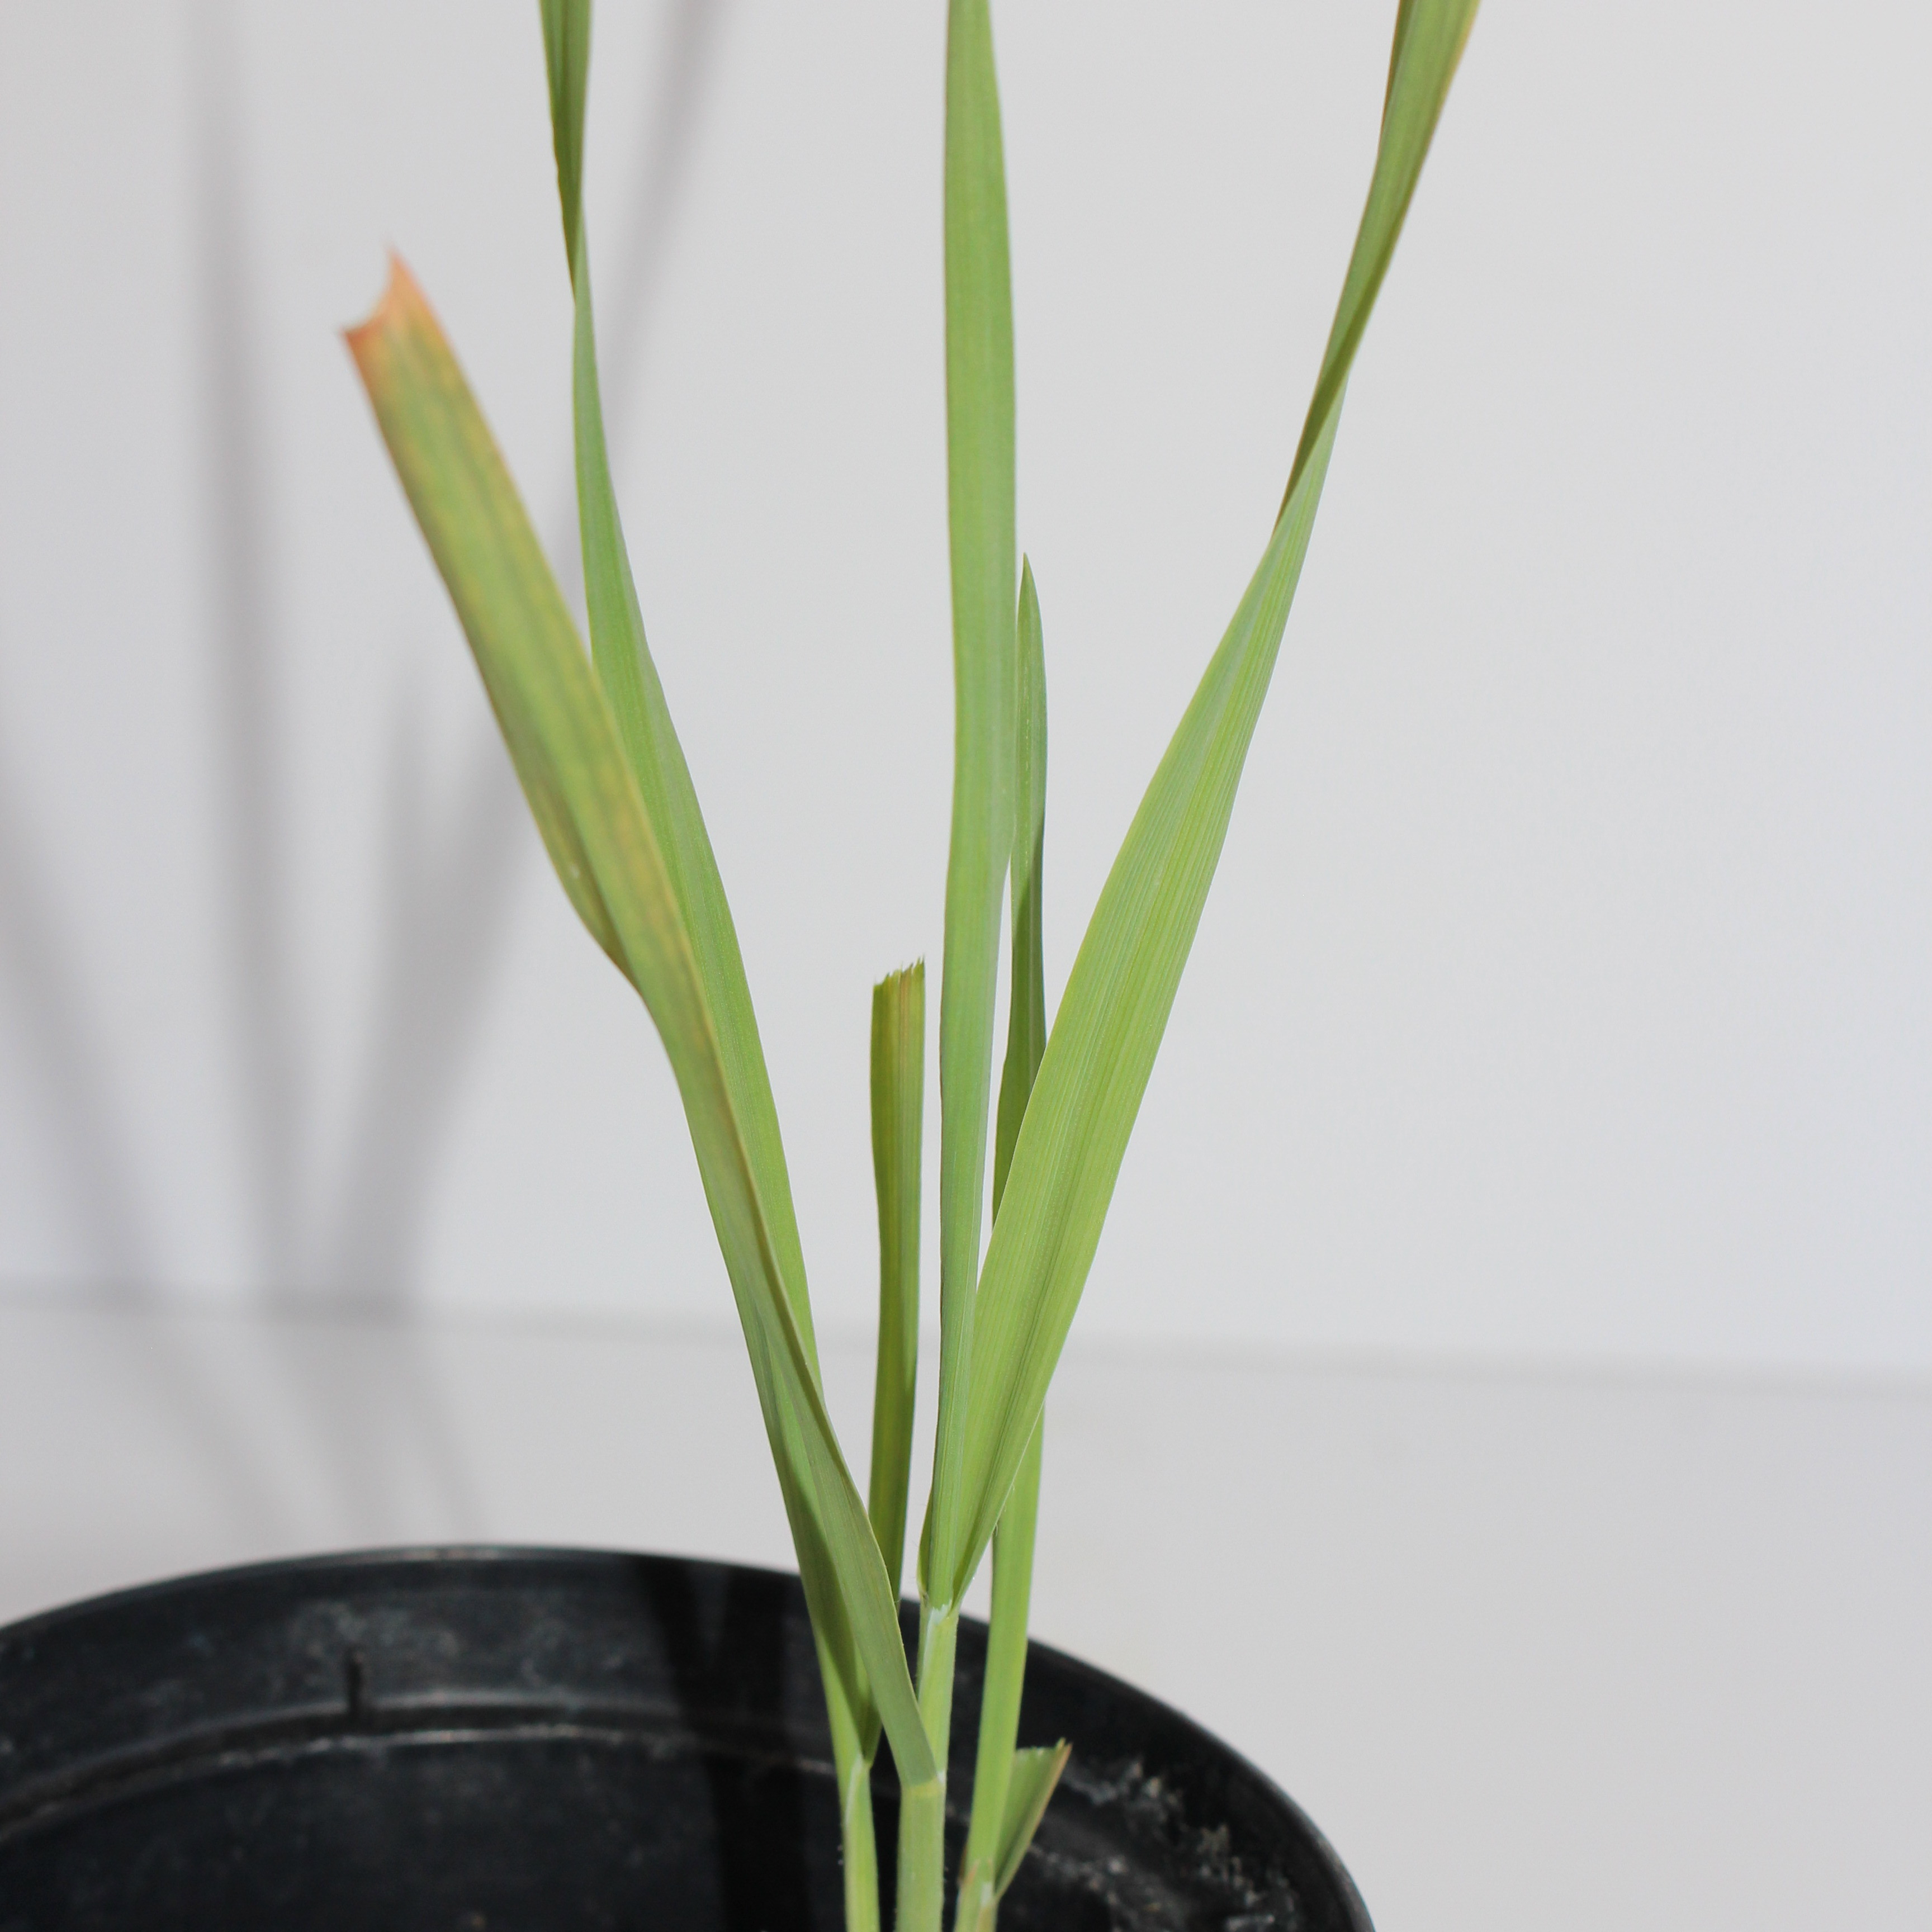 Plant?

Avena sterilis
